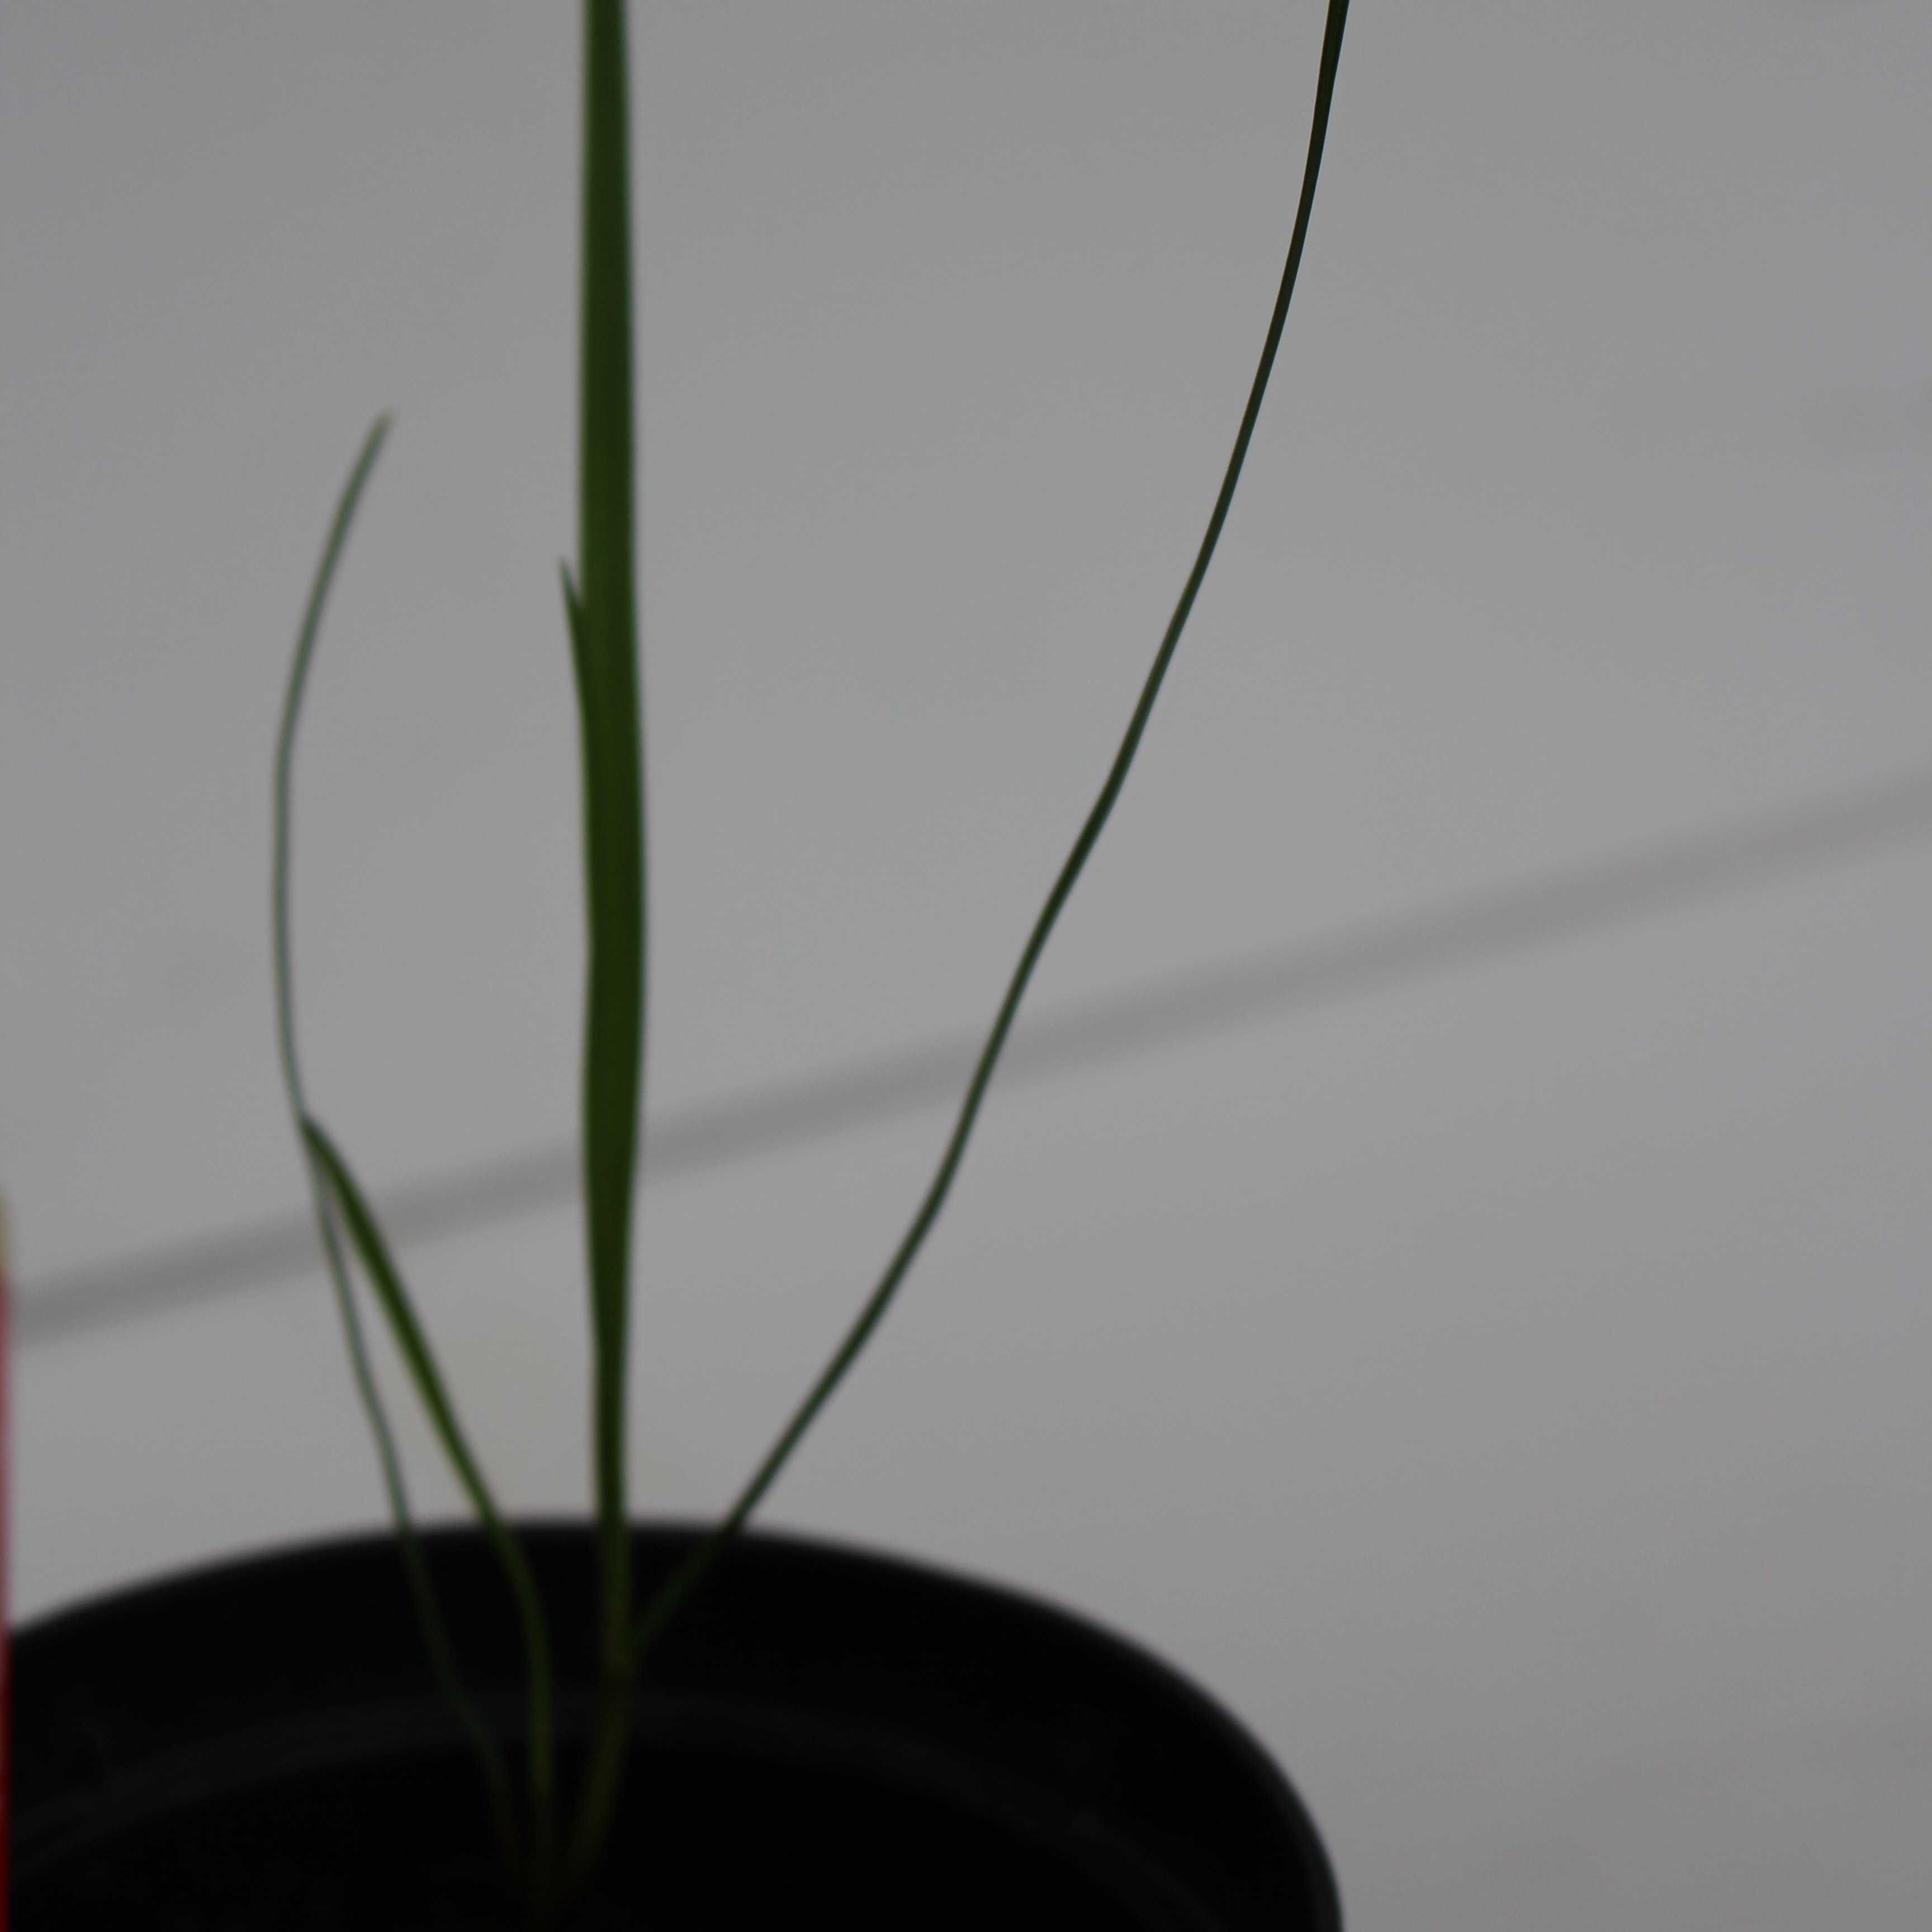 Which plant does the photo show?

Lolium multiflorum
